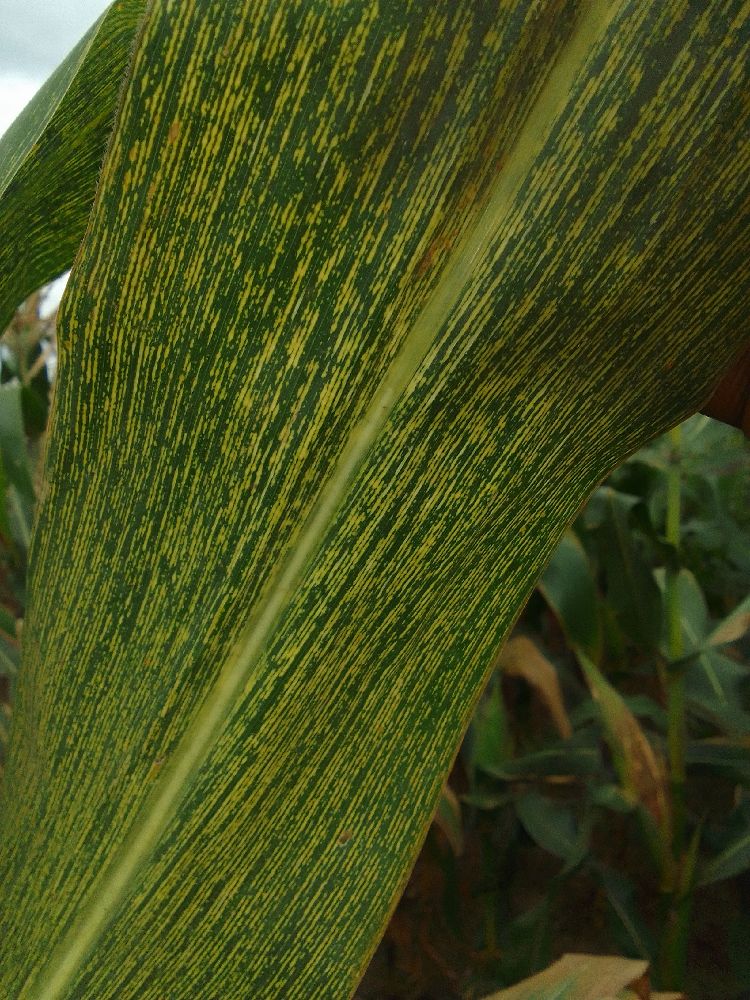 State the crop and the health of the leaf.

maize, maize streak virus
